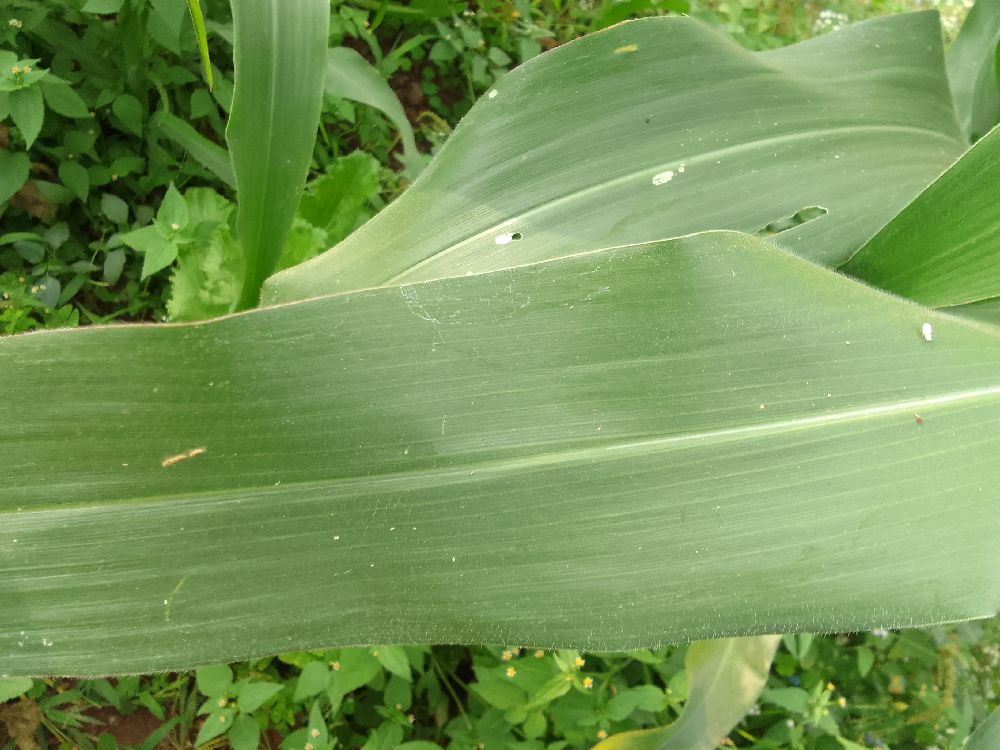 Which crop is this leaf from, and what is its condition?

maize, healthy
